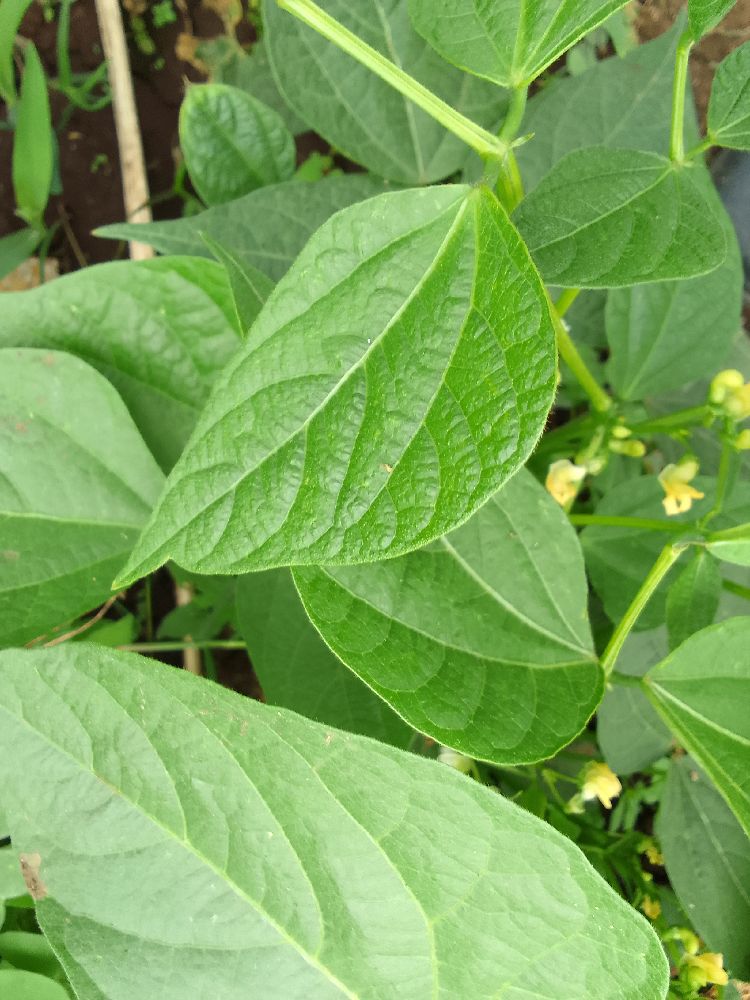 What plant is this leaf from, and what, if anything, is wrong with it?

common bean, healthy
